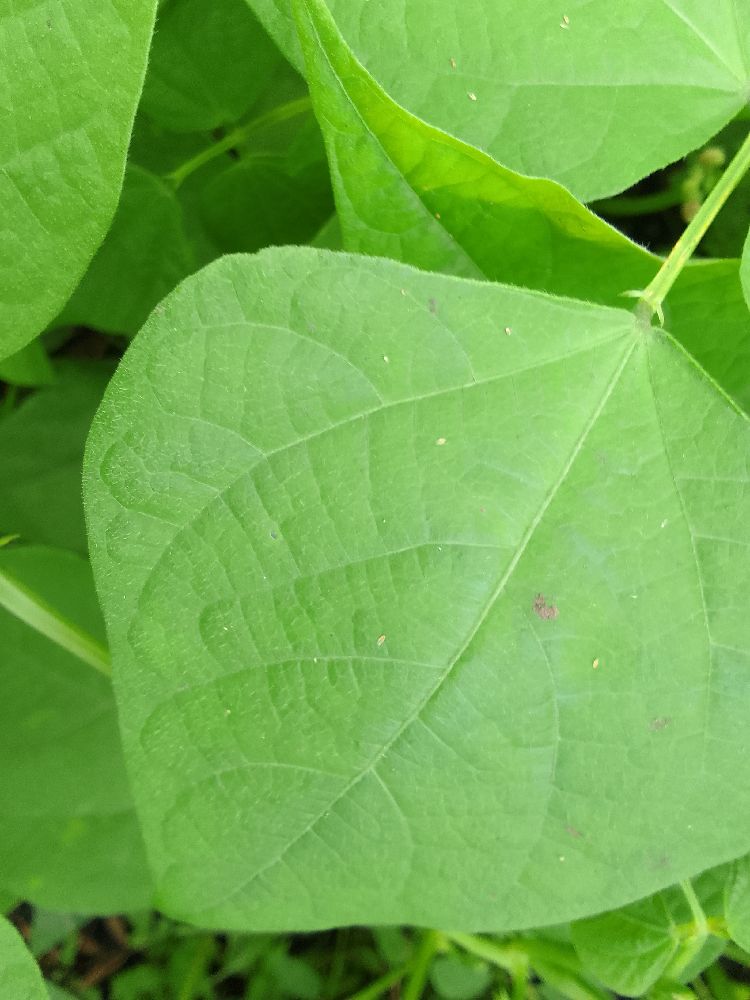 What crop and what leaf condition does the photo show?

common bean, healthy
